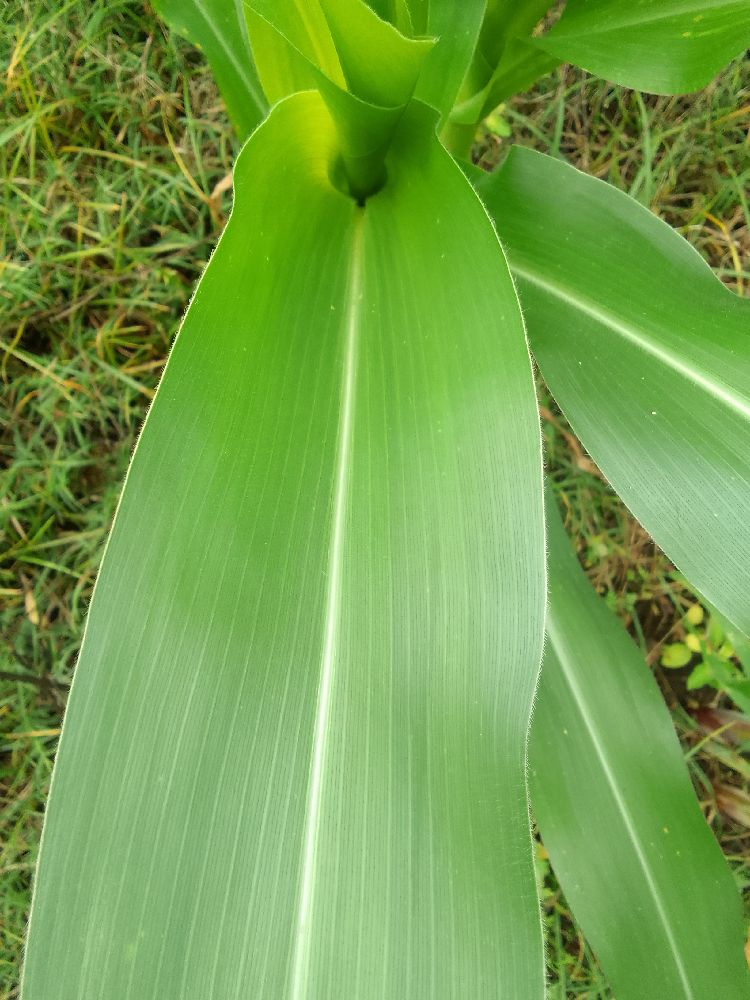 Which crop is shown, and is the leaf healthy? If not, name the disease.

maize, healthy
